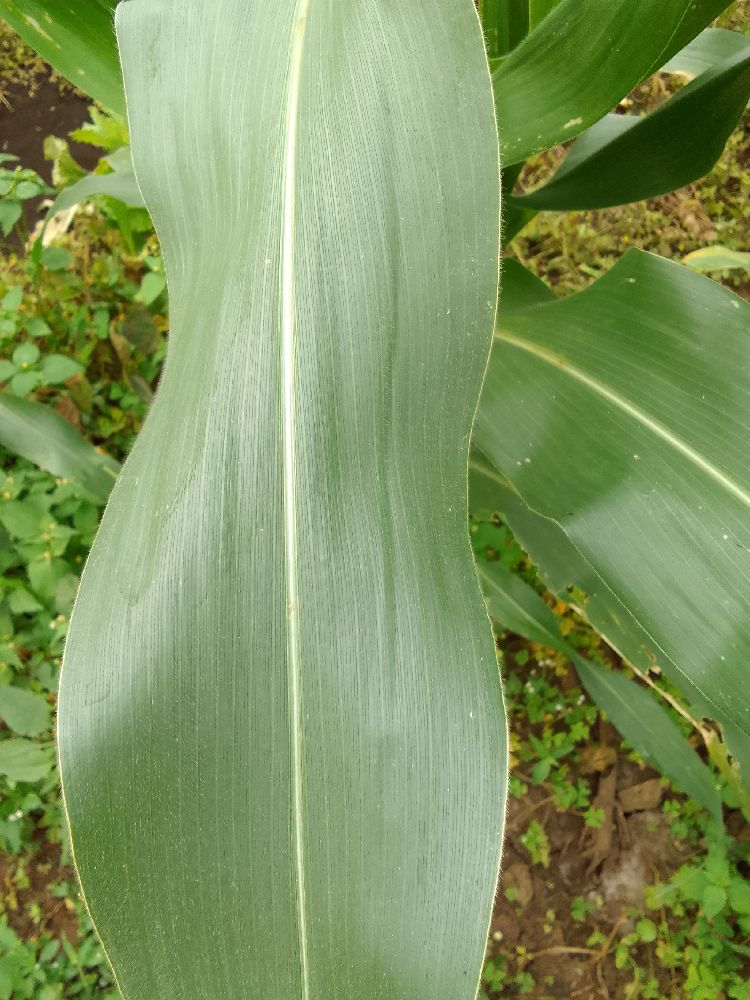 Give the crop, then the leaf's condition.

maize, healthy
